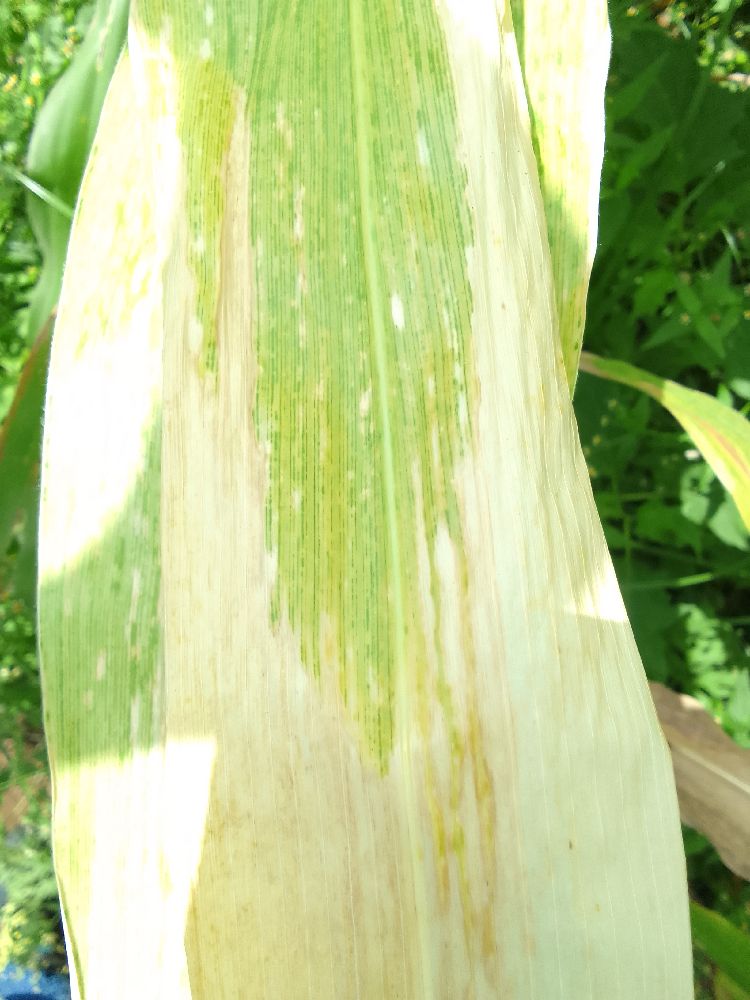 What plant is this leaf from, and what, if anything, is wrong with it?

maize, maize lethal necrosis
